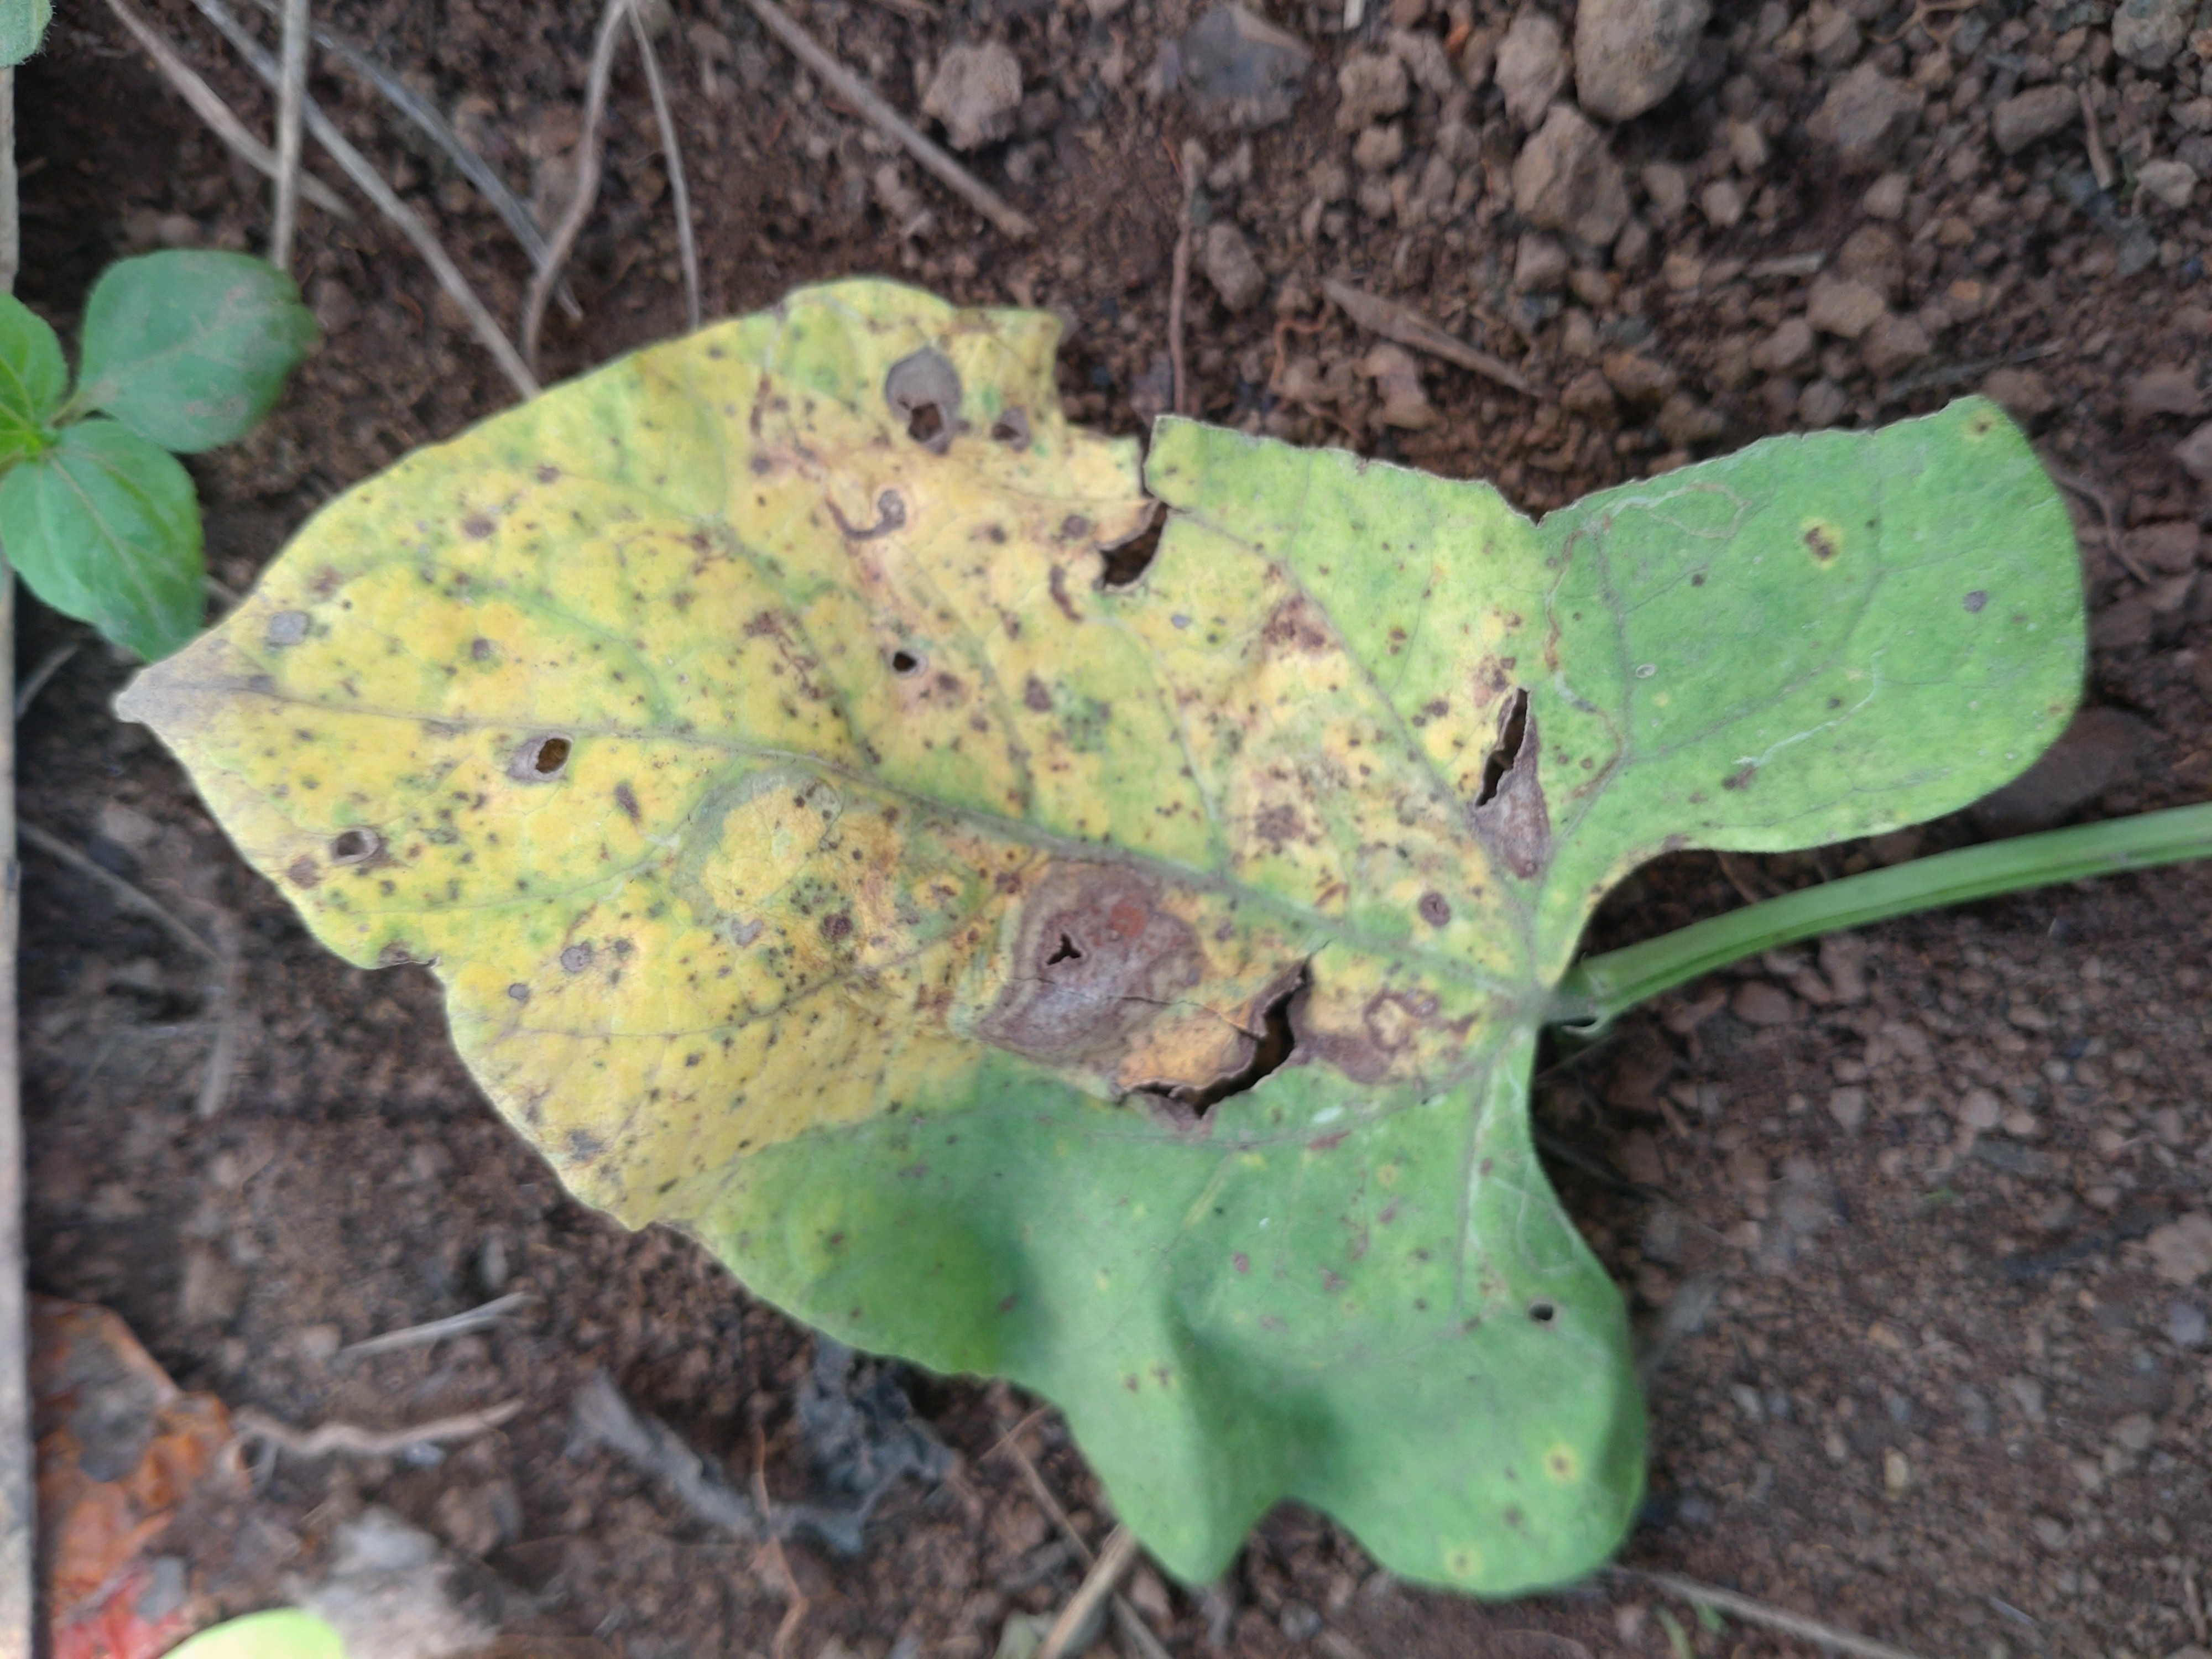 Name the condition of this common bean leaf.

rust
